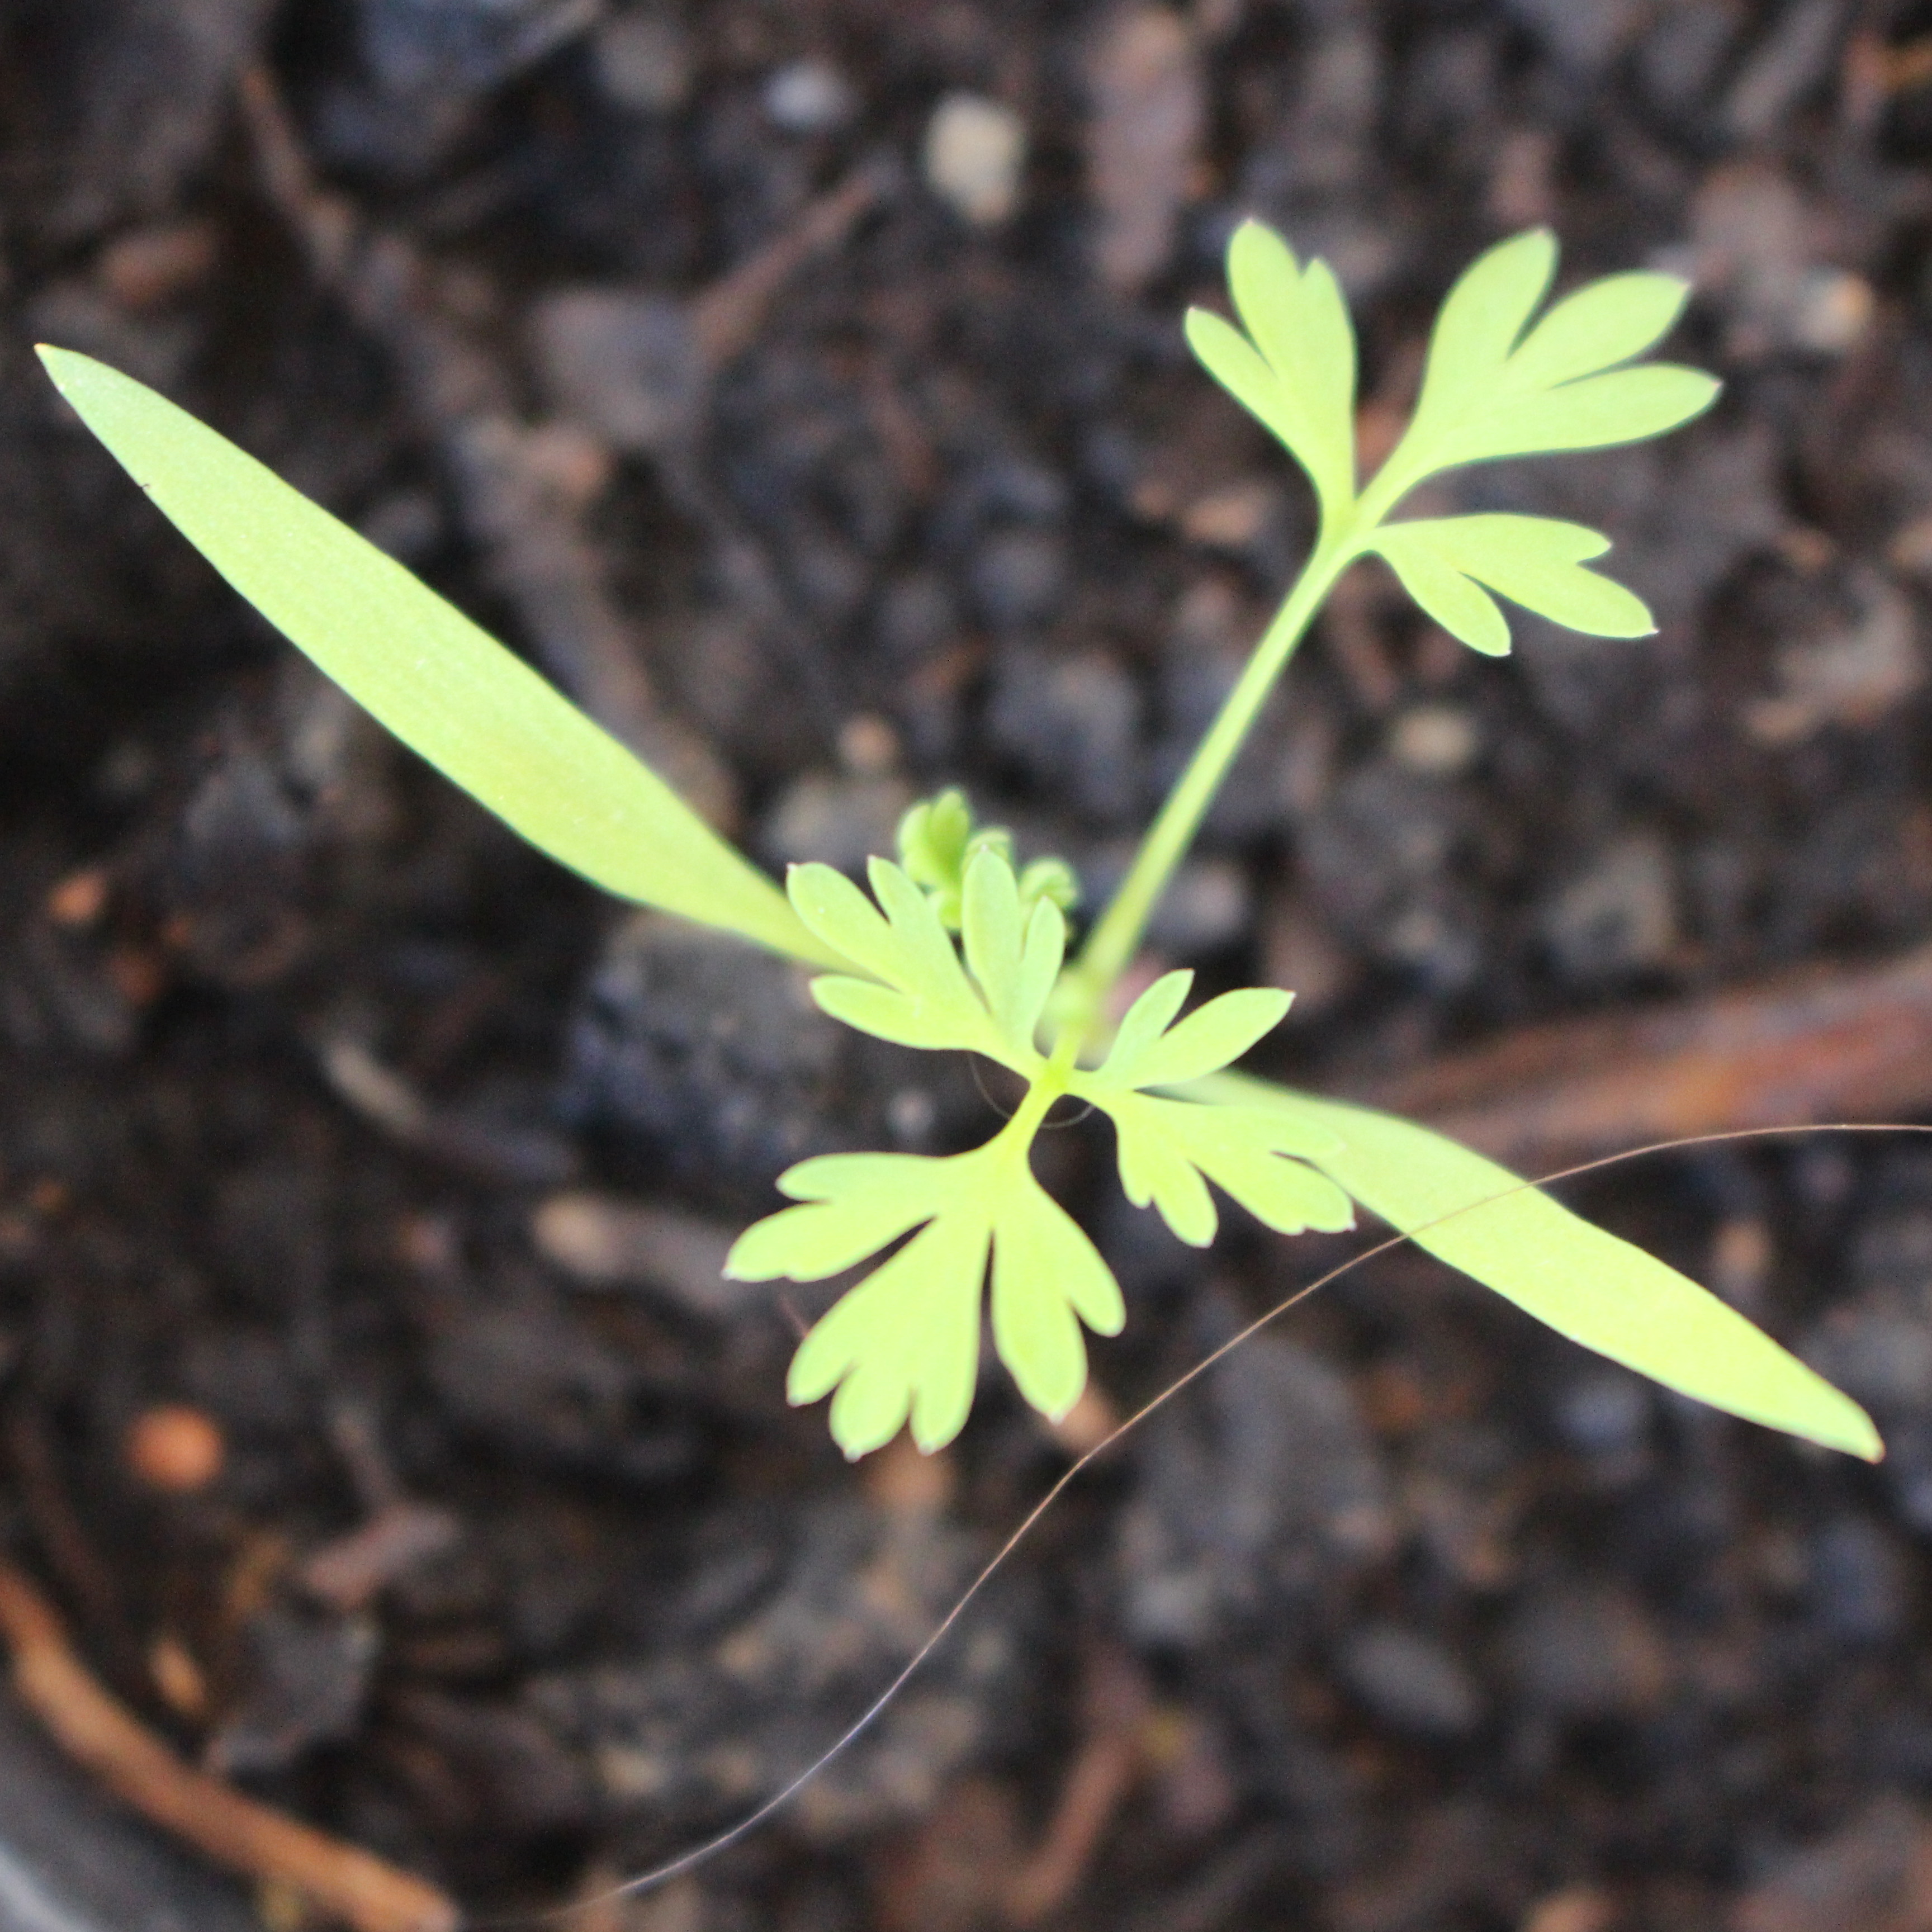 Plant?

Fumaria officinalis
